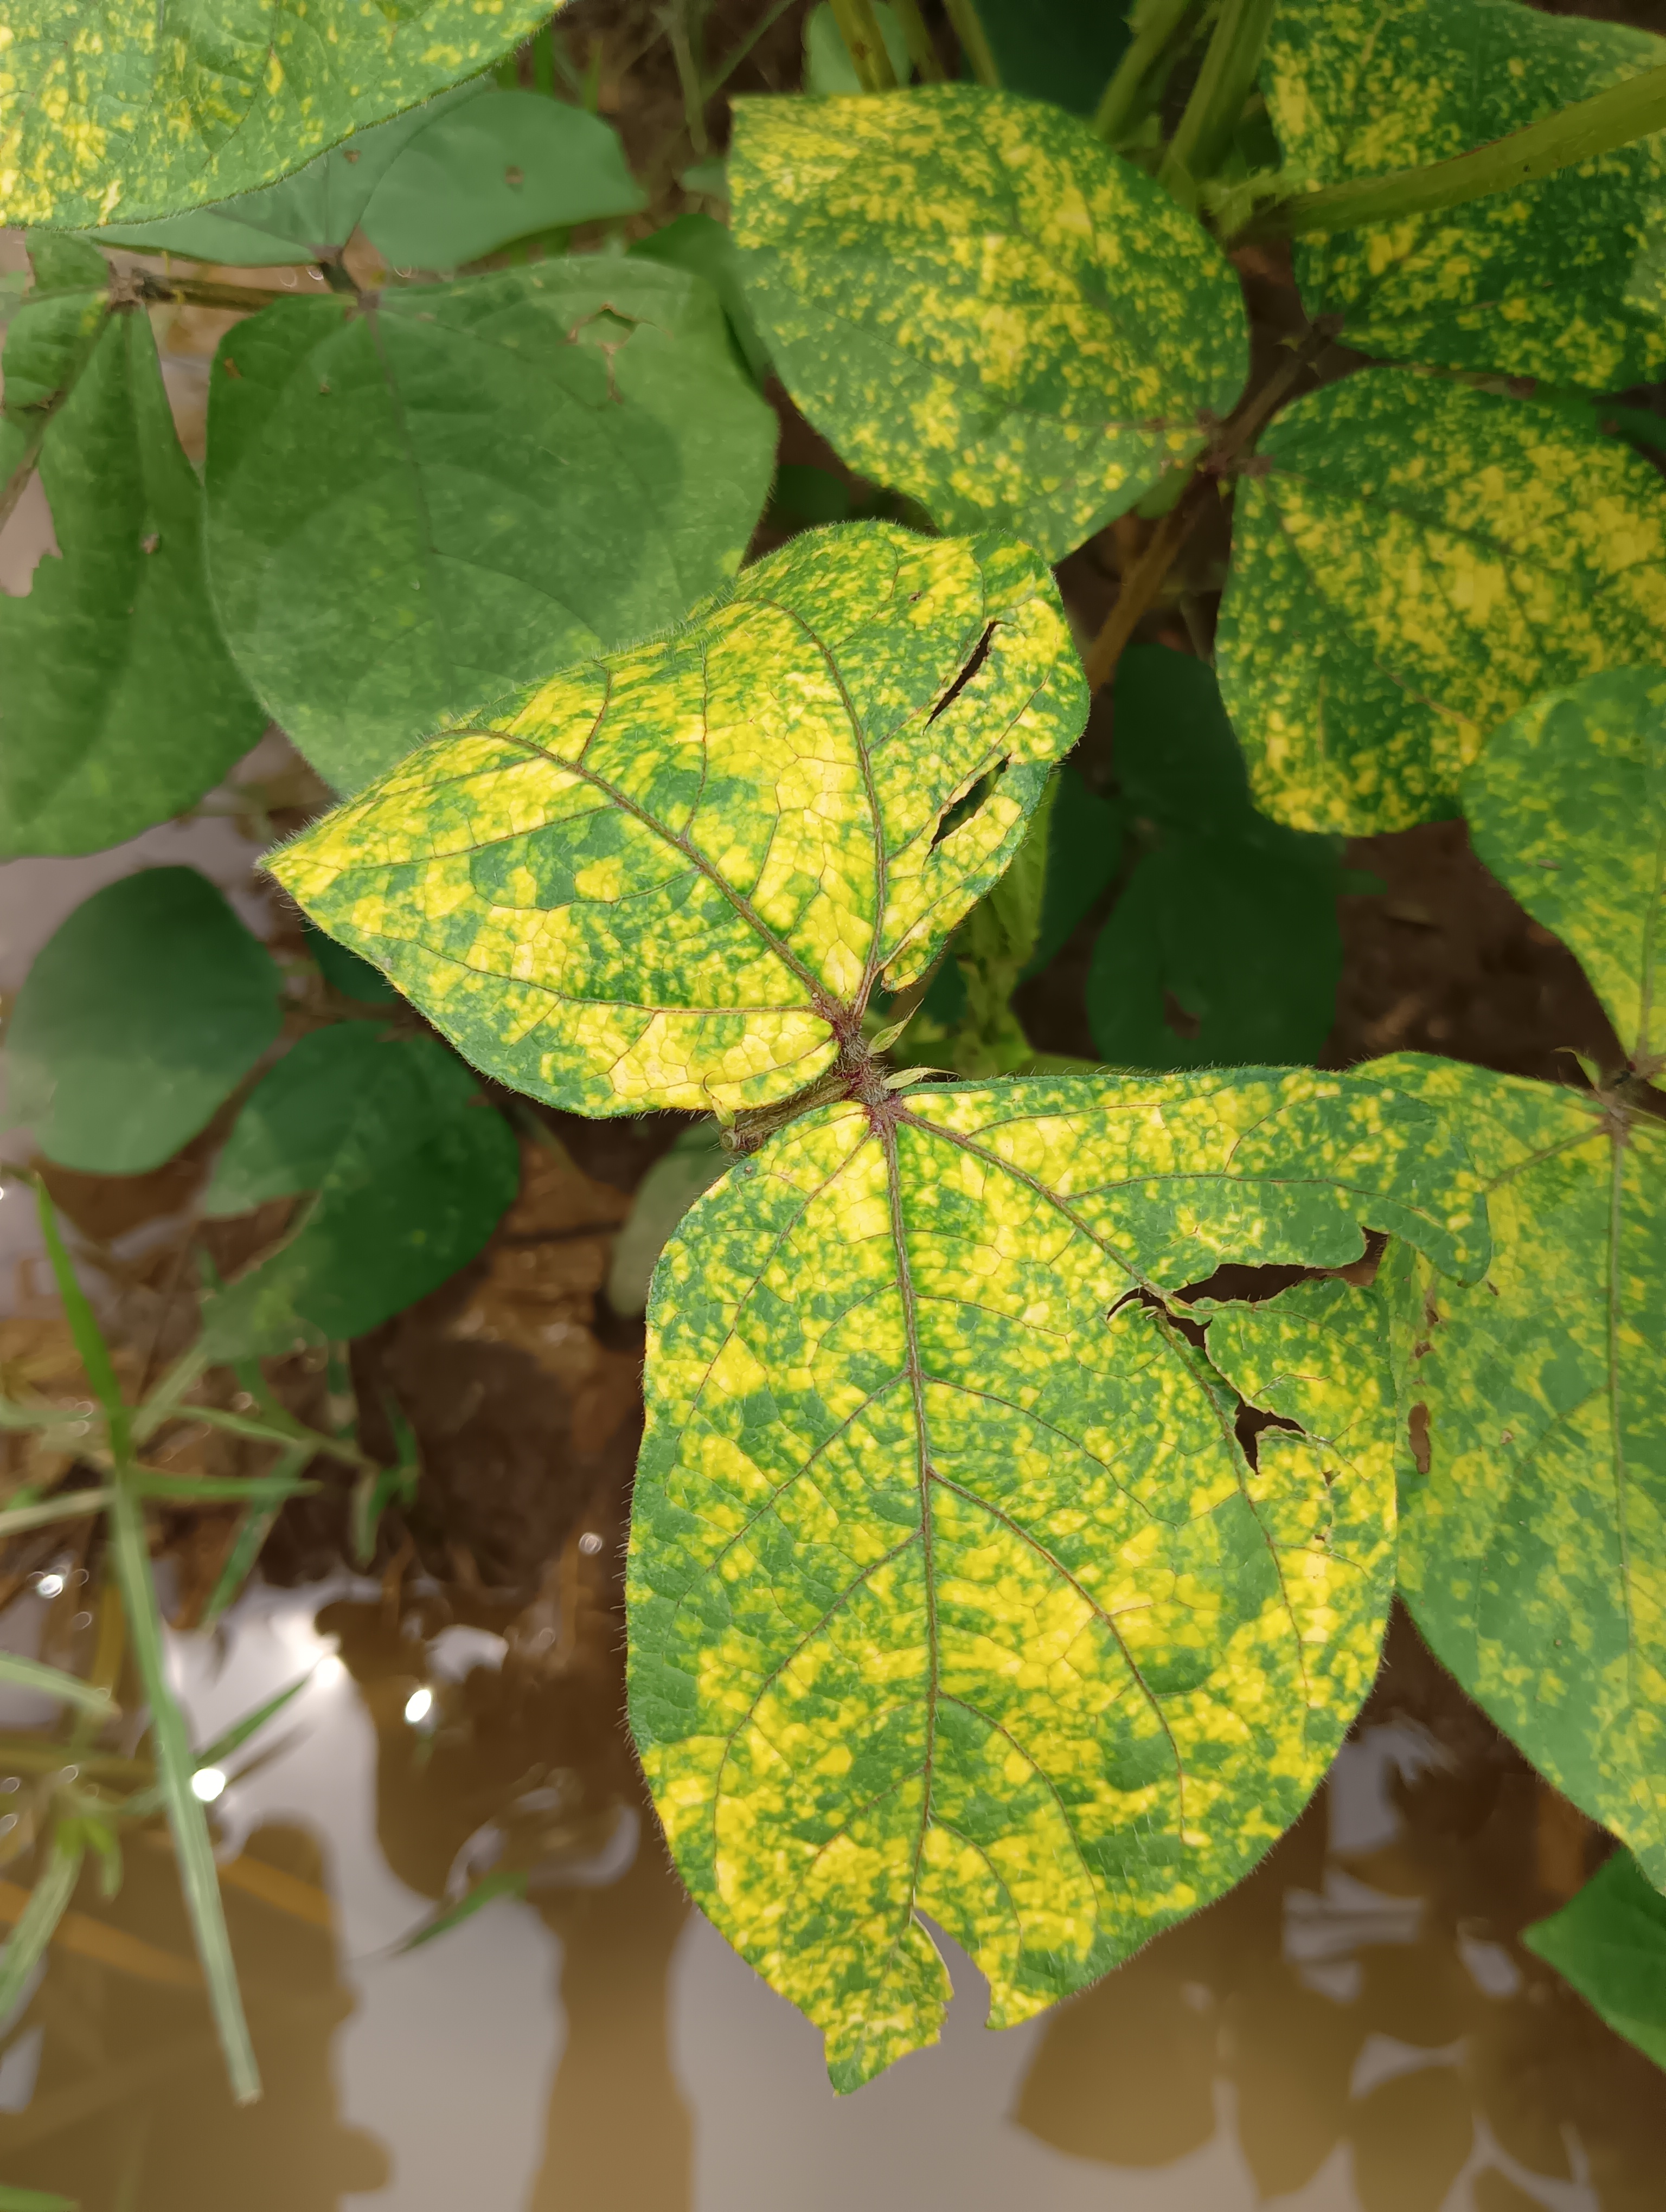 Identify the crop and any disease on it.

mungbean, yellow mosaic
